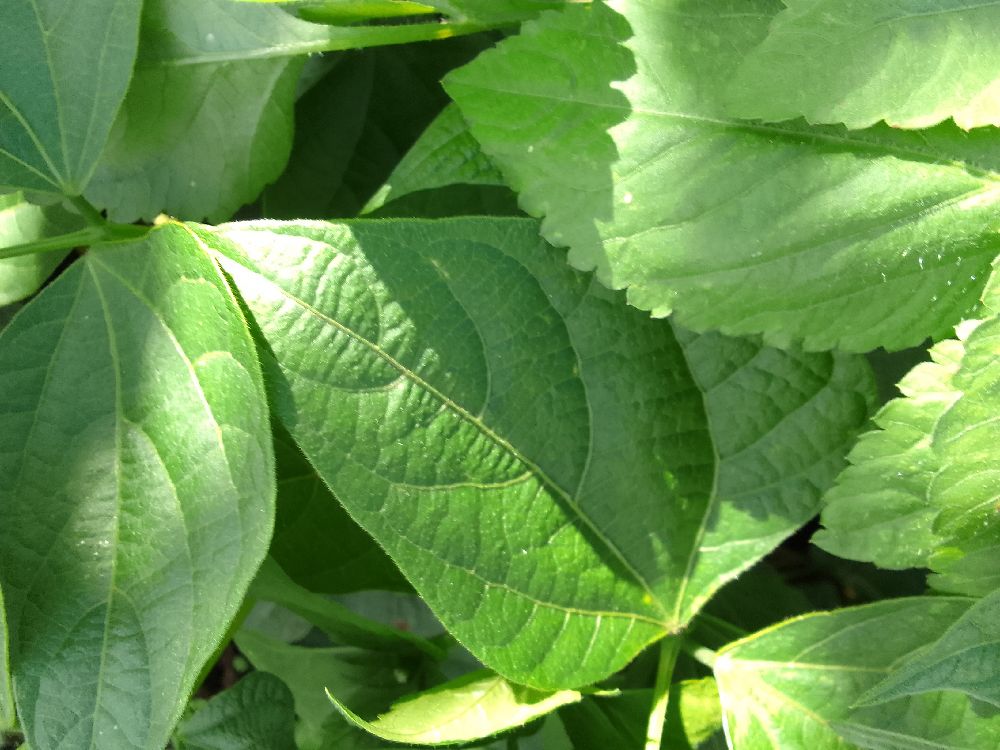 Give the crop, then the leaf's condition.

common bean, healthy
